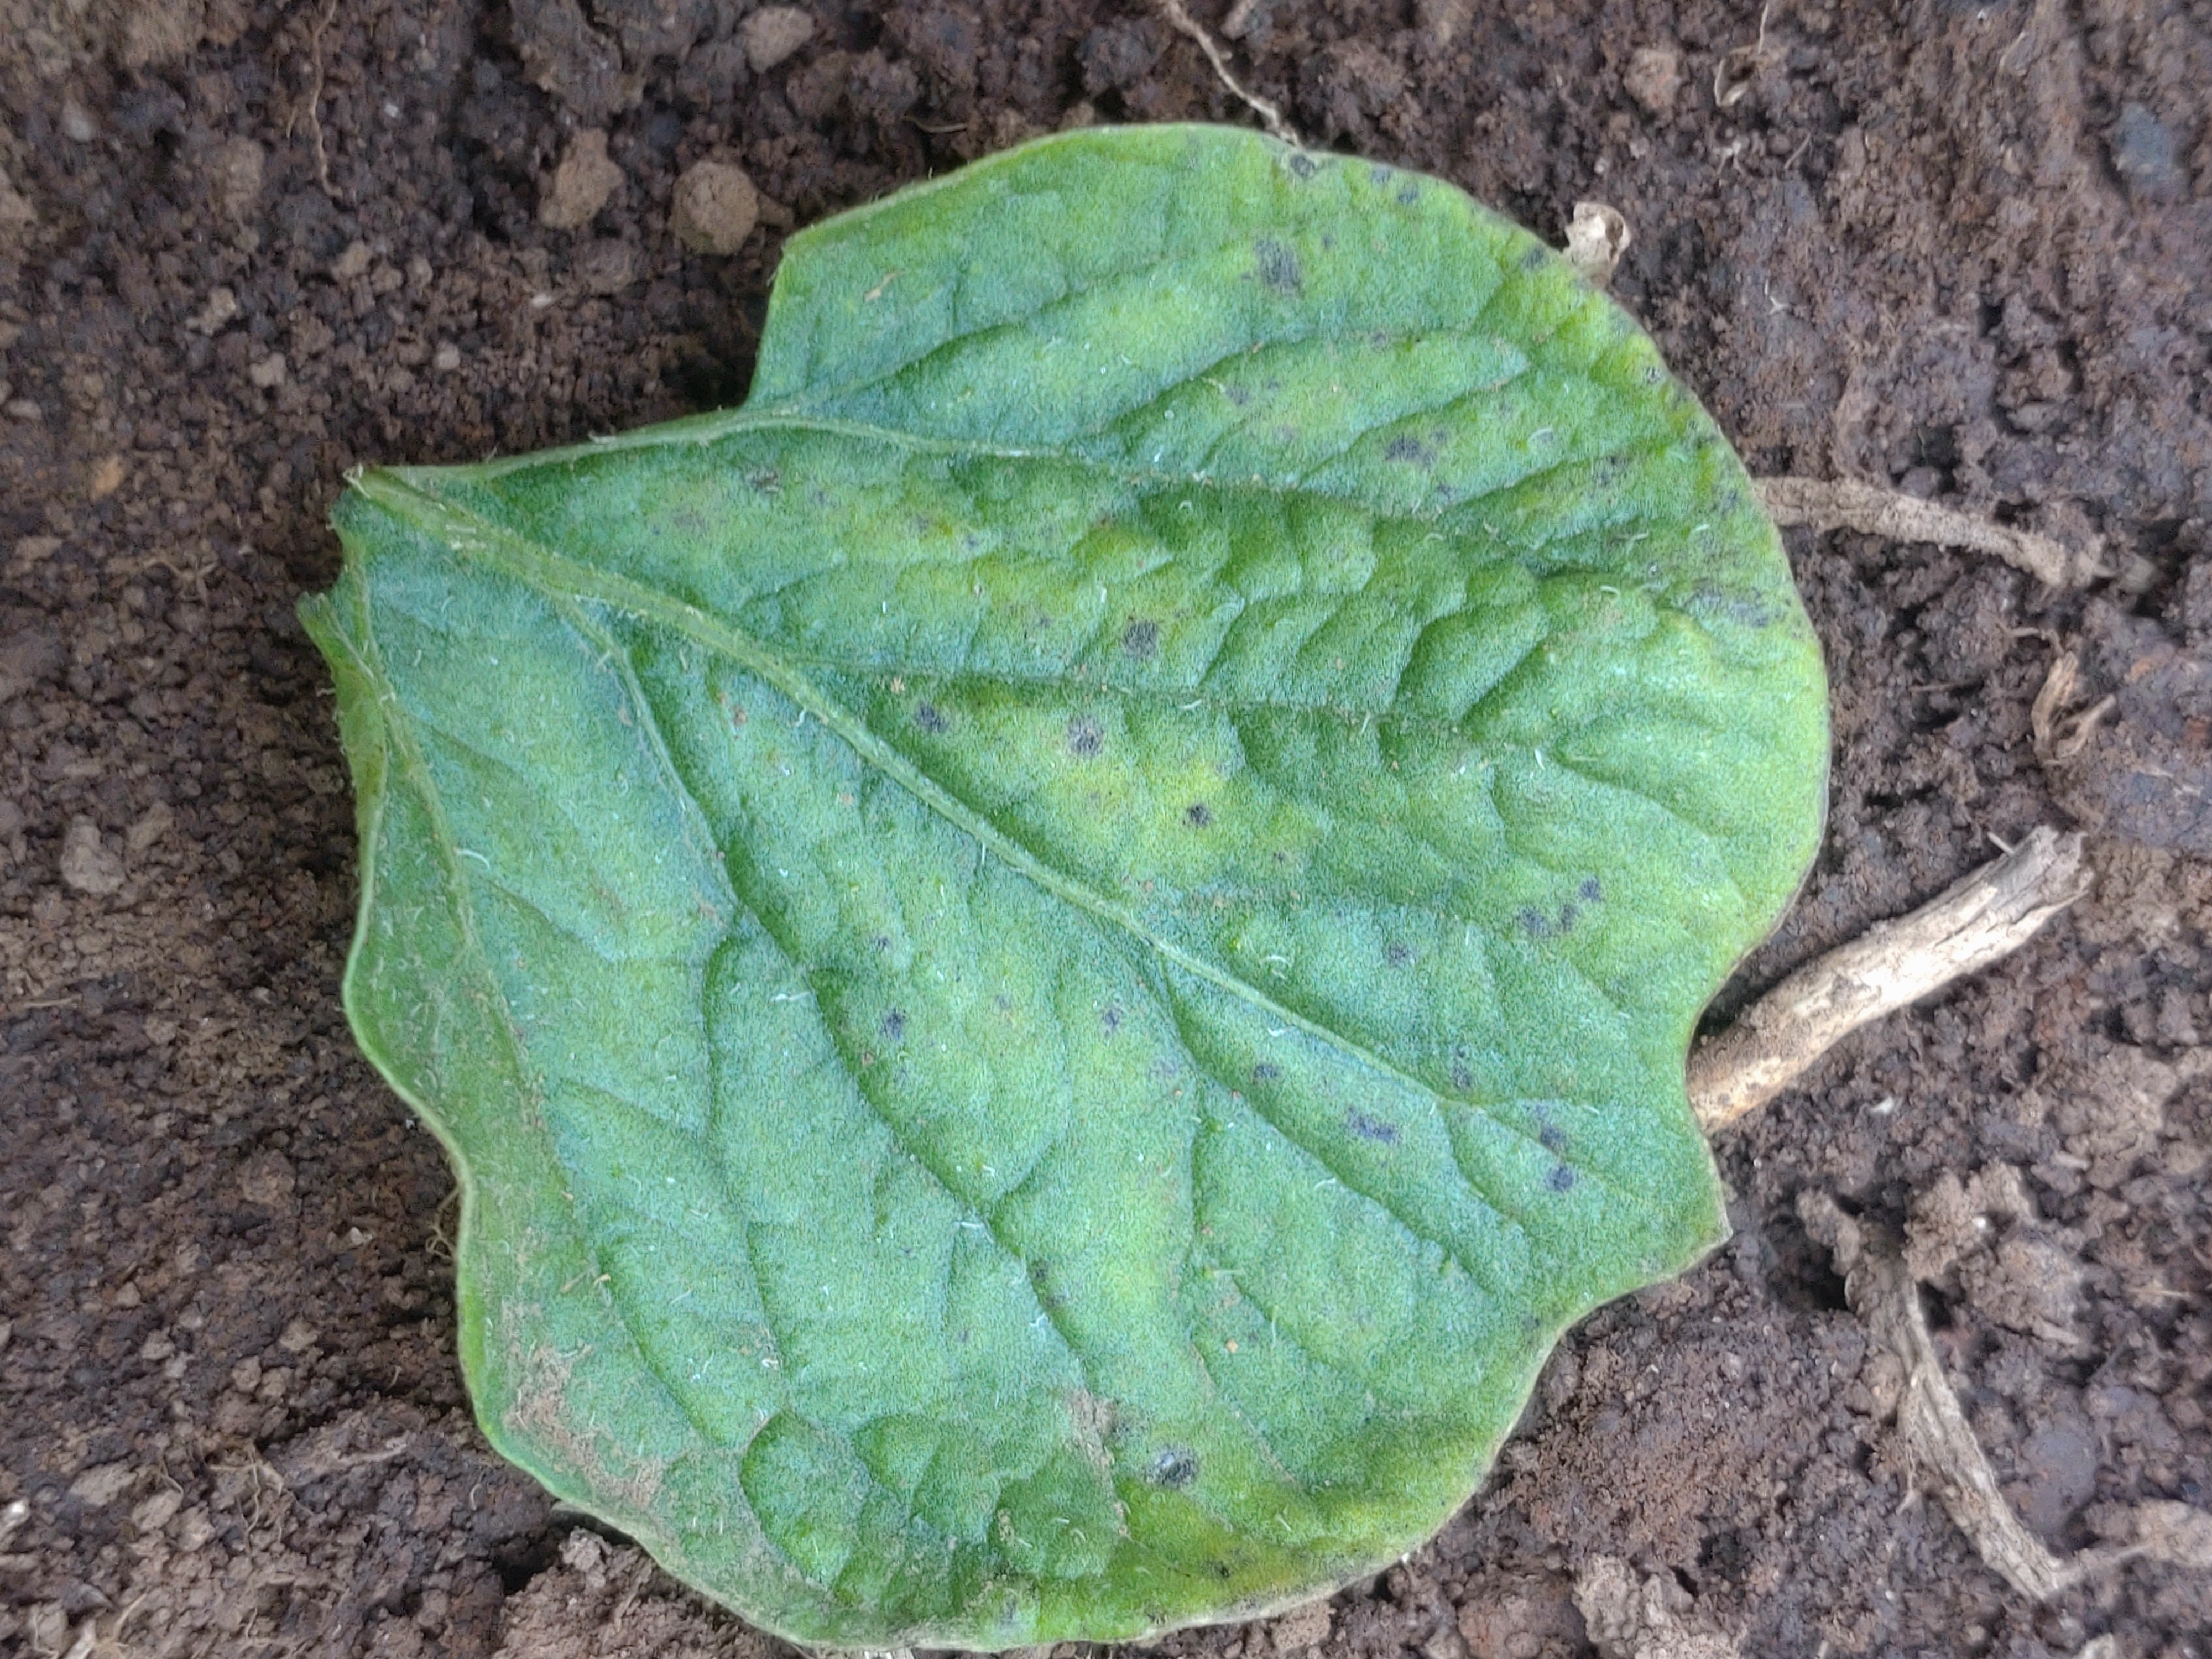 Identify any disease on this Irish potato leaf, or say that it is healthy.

late blight
